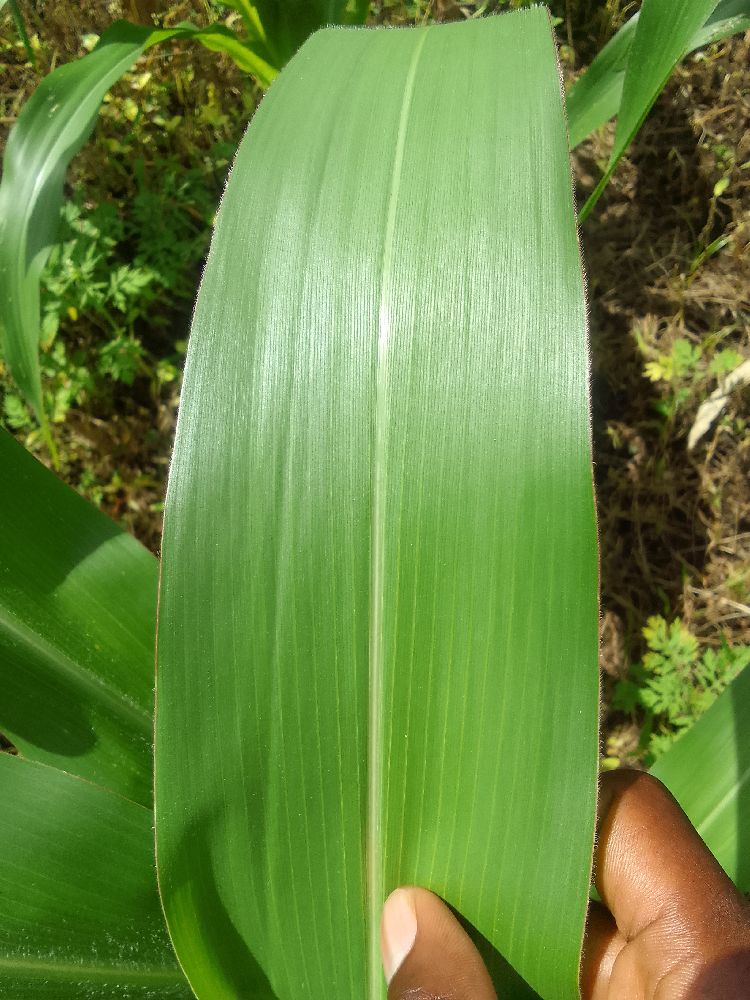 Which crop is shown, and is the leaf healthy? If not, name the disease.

maize, healthy
